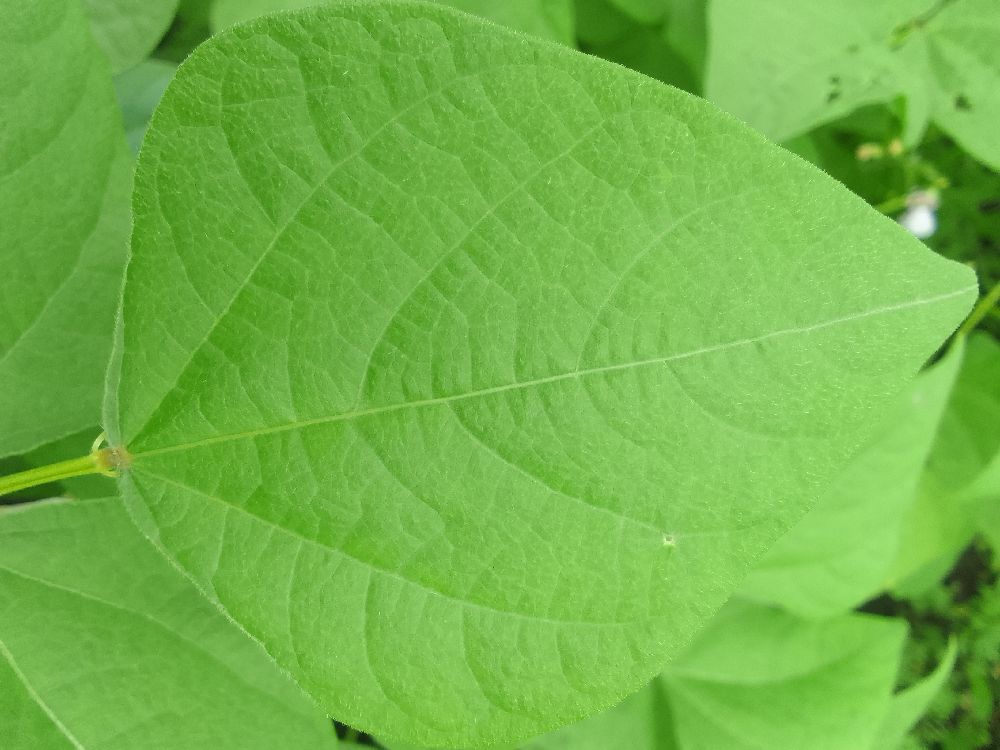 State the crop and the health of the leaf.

common bean, healthy
